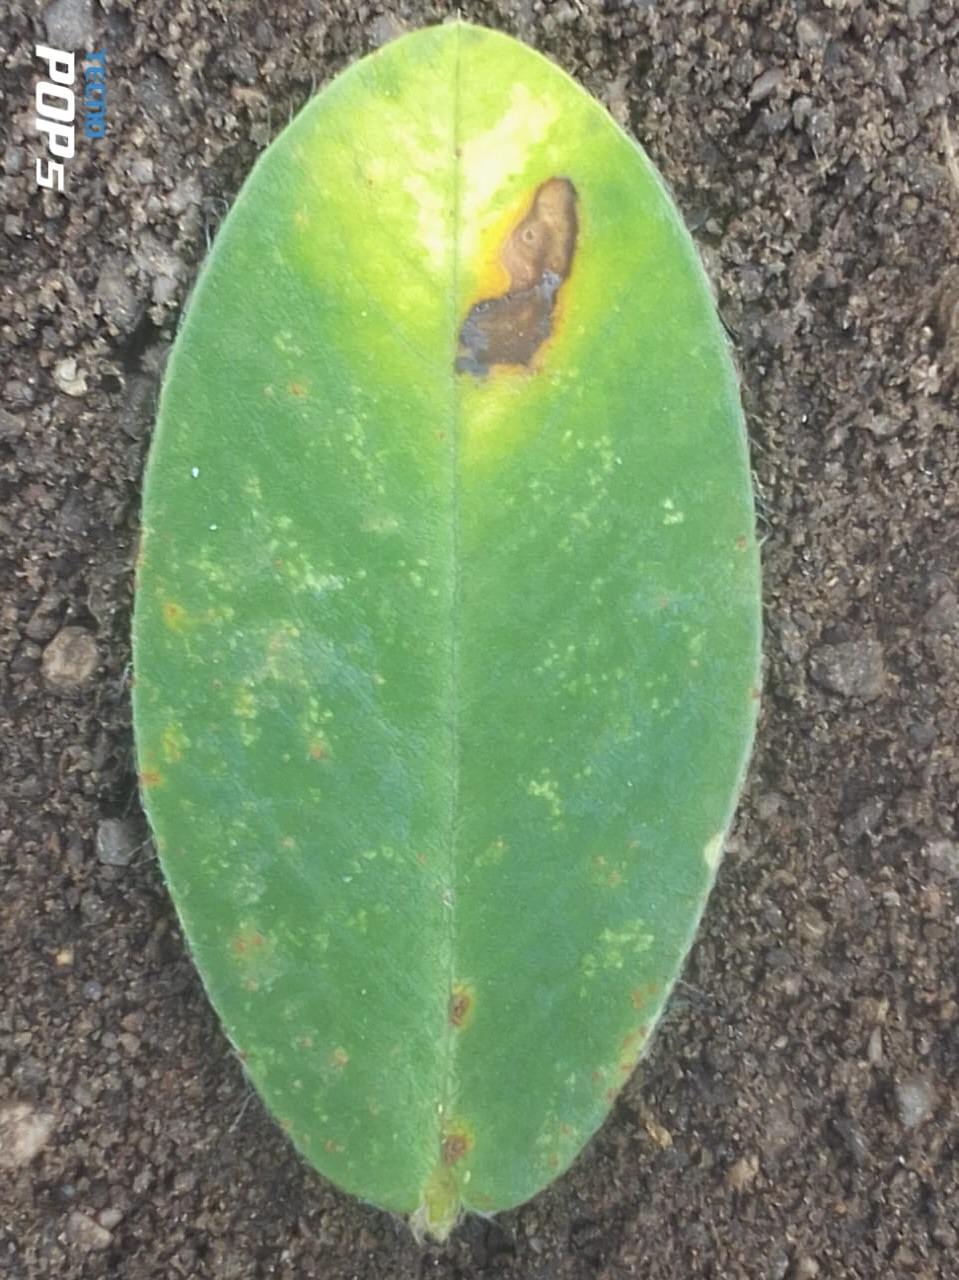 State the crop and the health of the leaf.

peanut, phoma arachidicola
